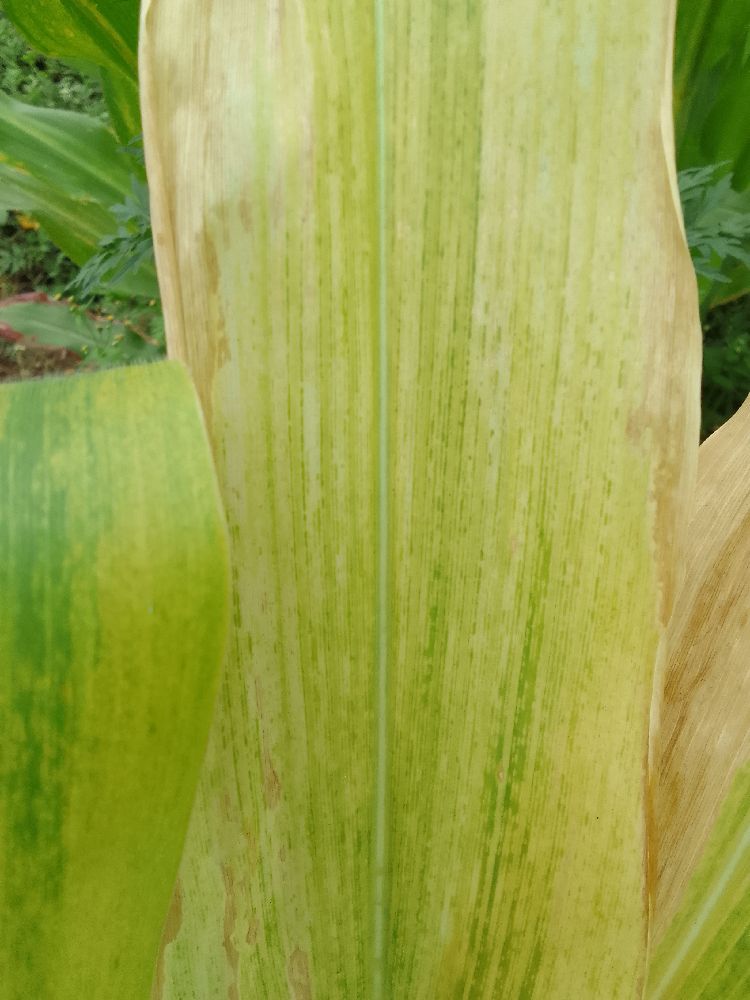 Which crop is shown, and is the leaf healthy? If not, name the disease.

maize, maize lethal necrosis
